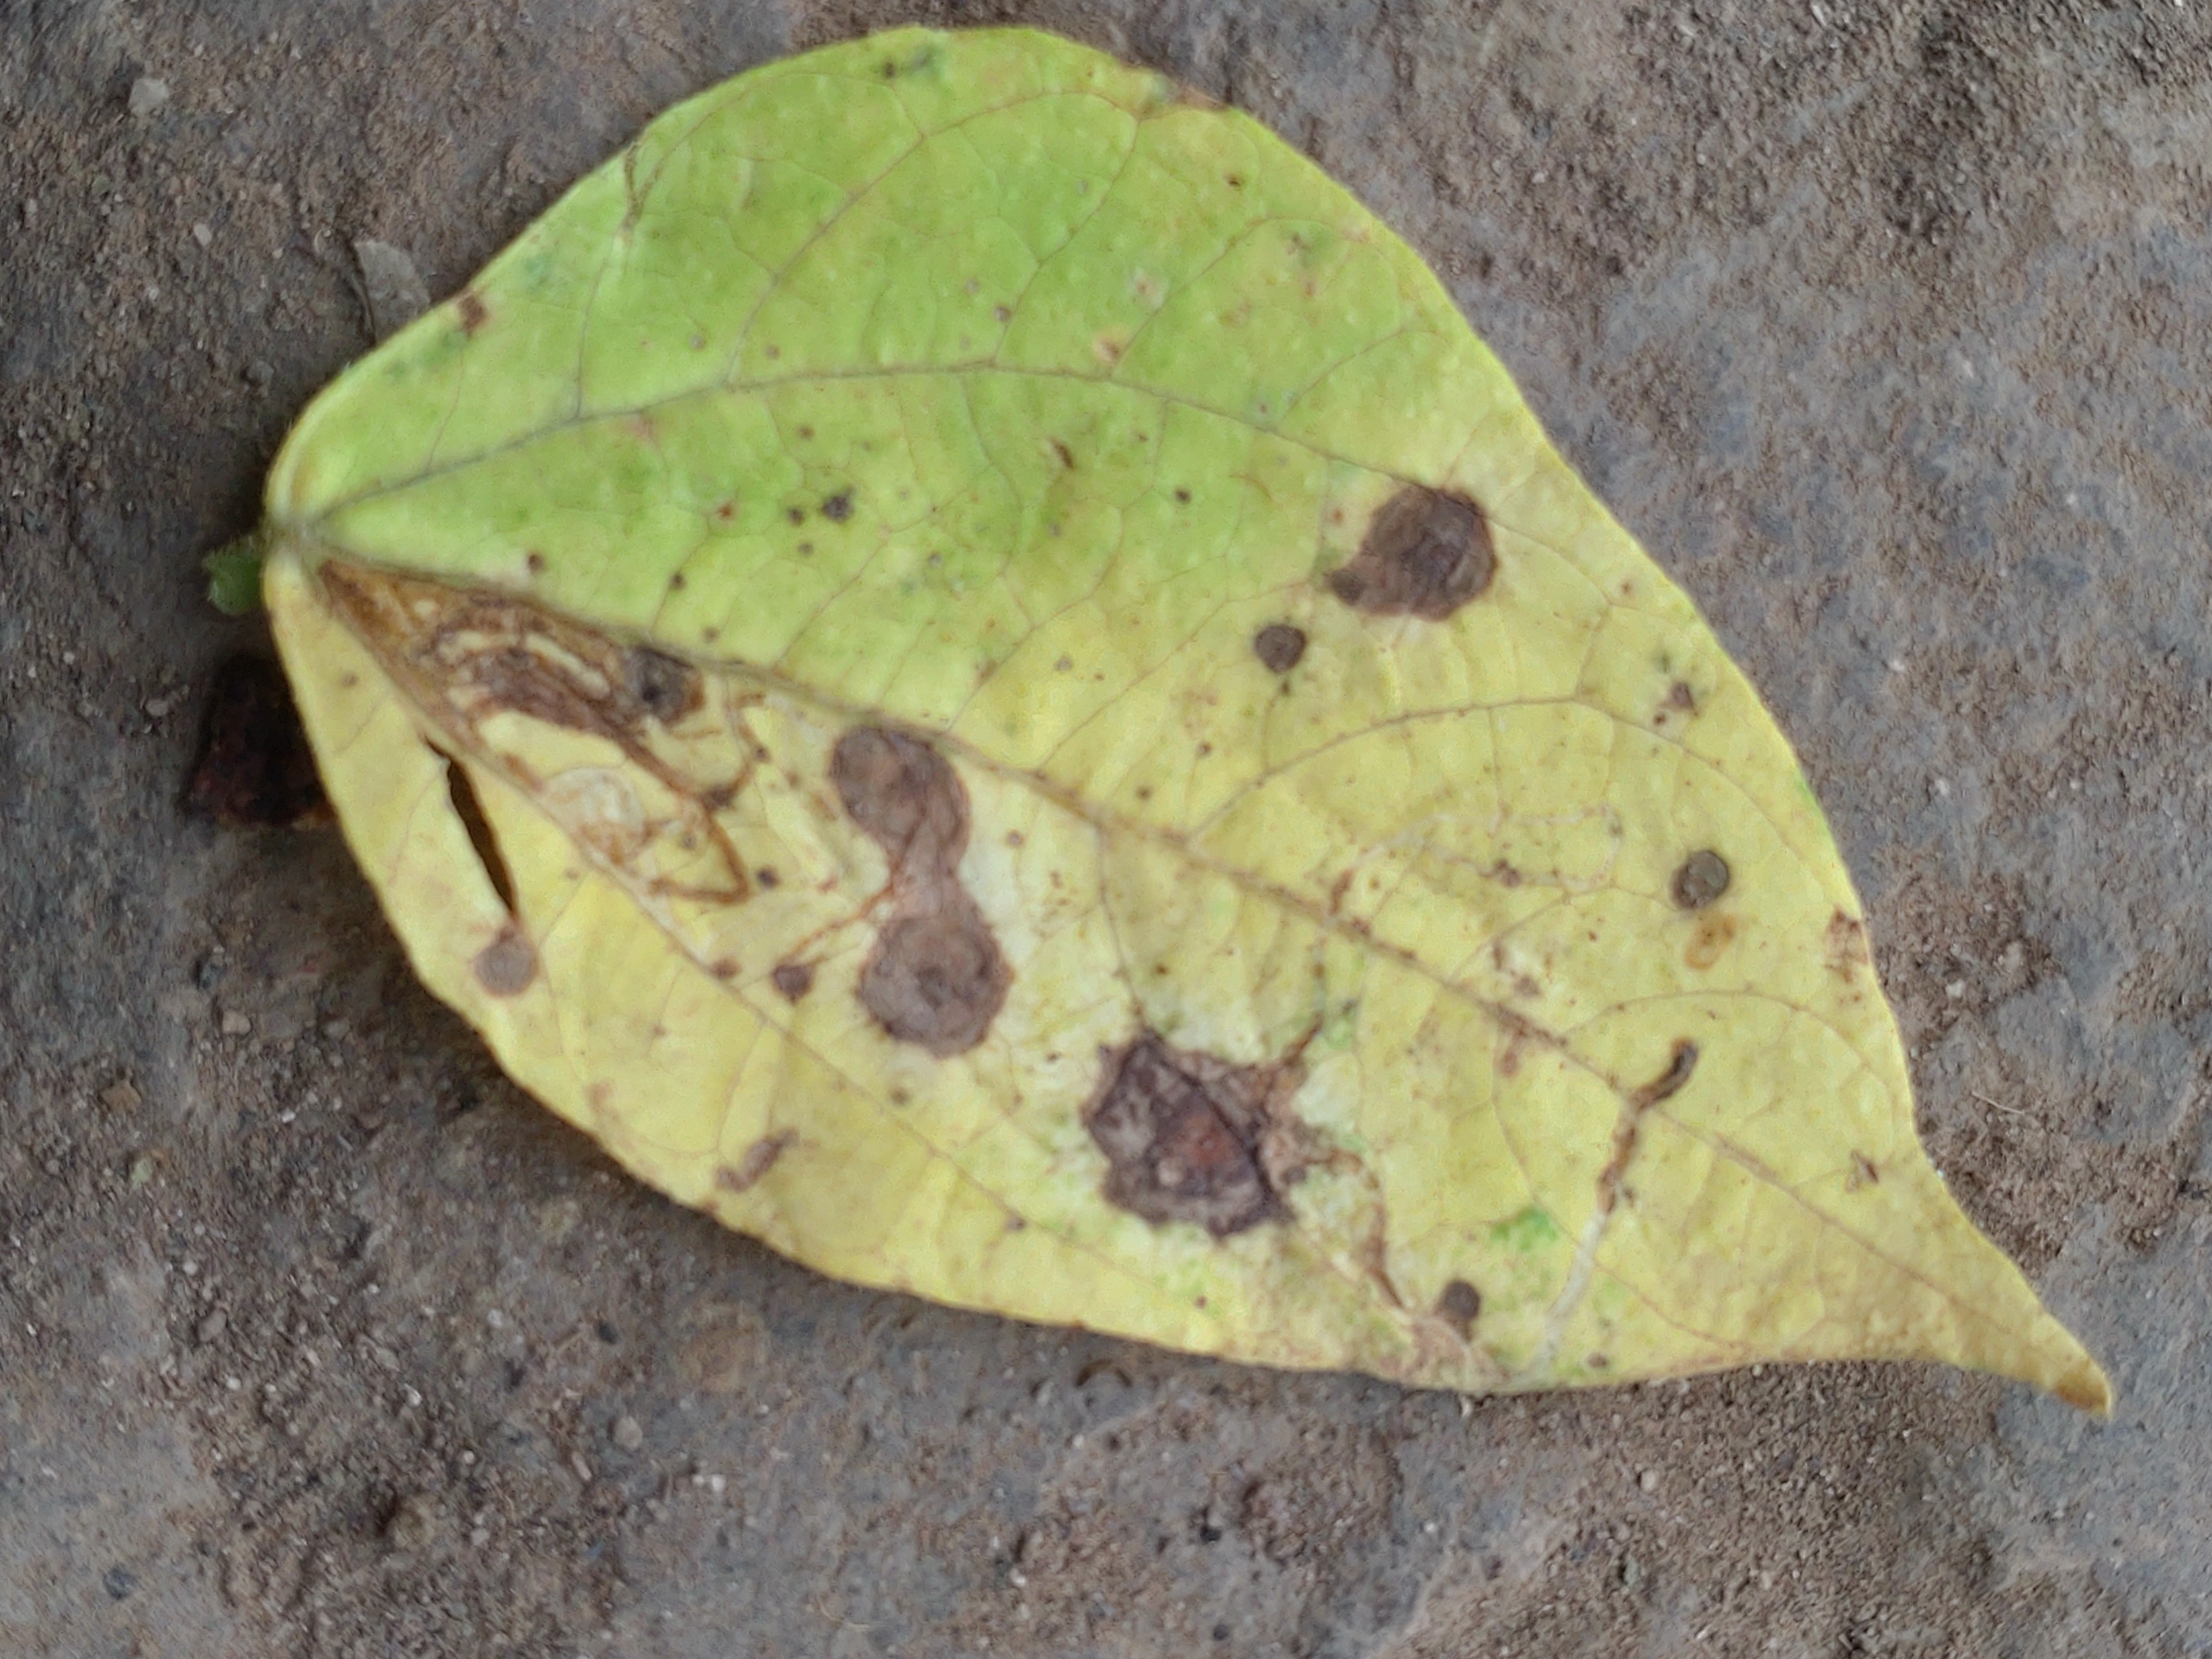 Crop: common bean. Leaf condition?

anthracnose
